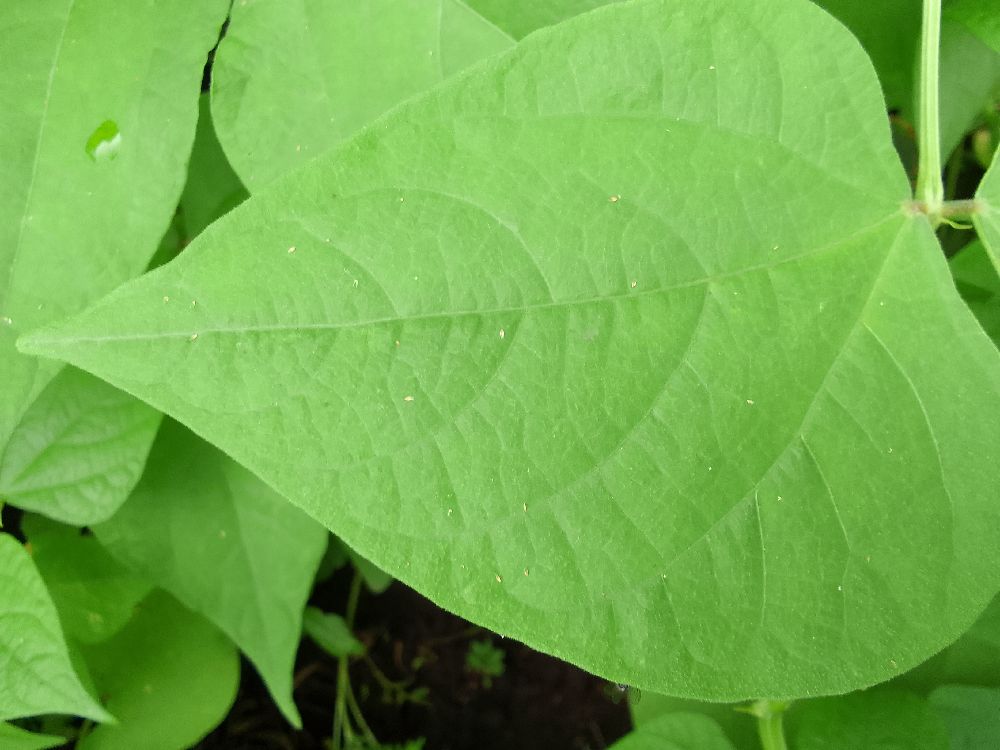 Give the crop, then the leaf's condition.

common bean, healthy
